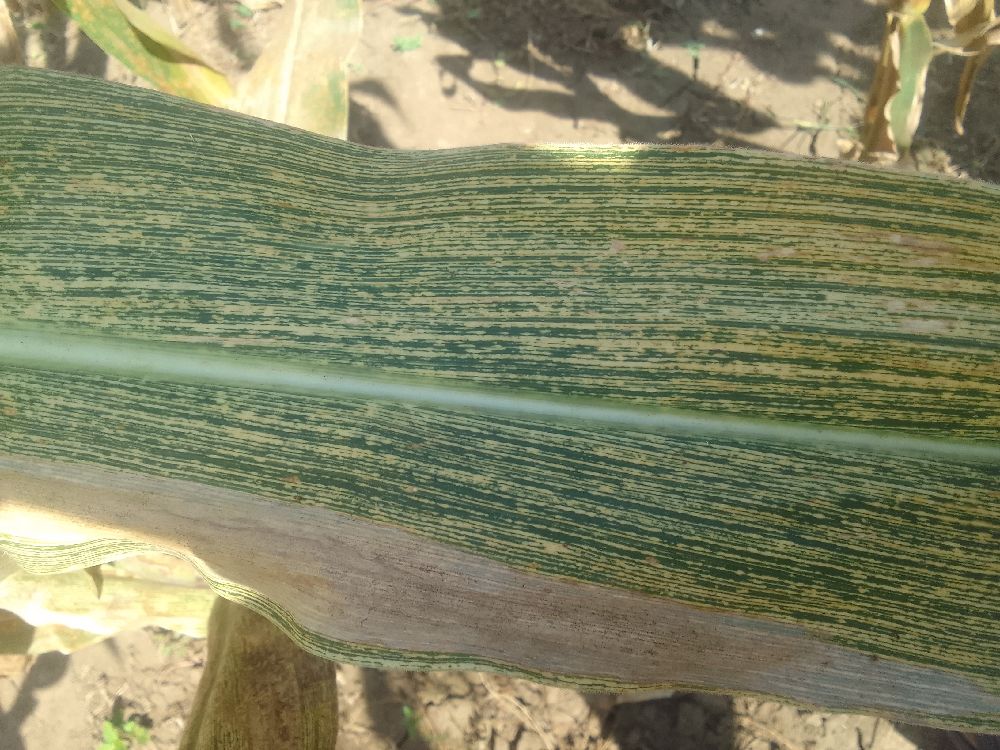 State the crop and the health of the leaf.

maize, maize streak virus
